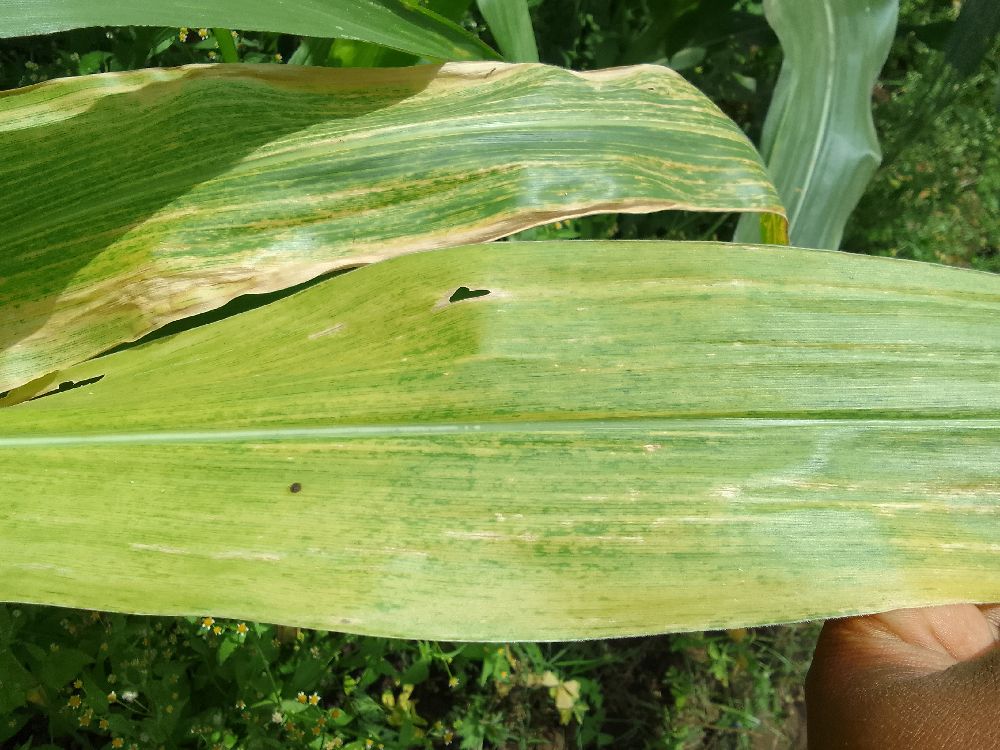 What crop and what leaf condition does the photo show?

maize, maize lethal necrosis
